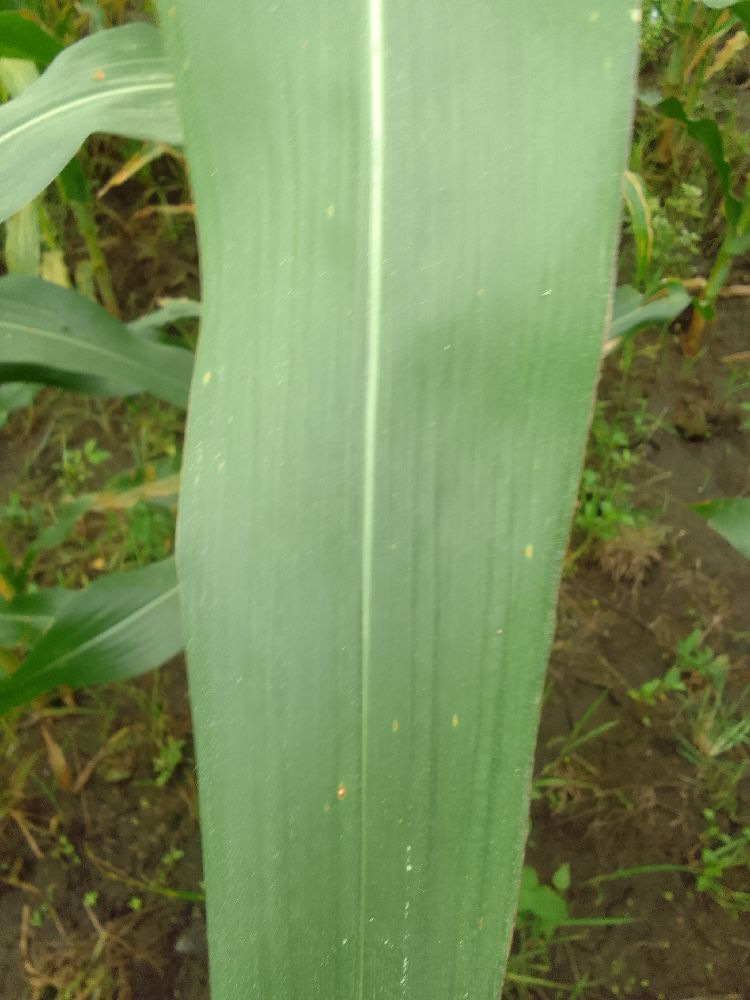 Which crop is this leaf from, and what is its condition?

maize, healthy
